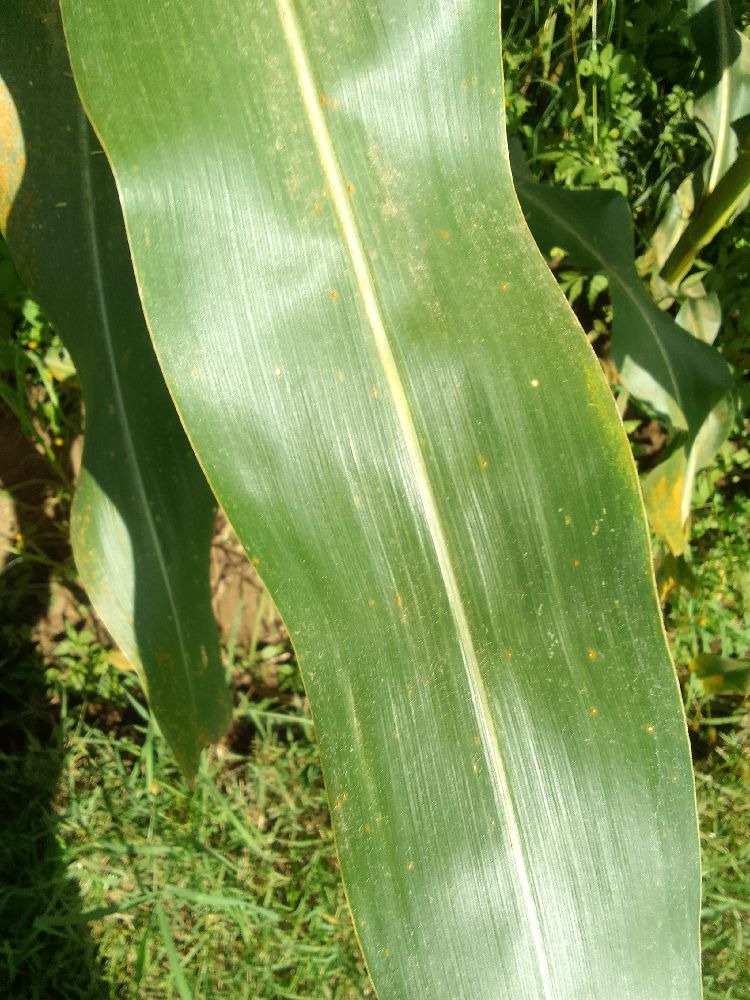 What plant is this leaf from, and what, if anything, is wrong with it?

maize, healthy
